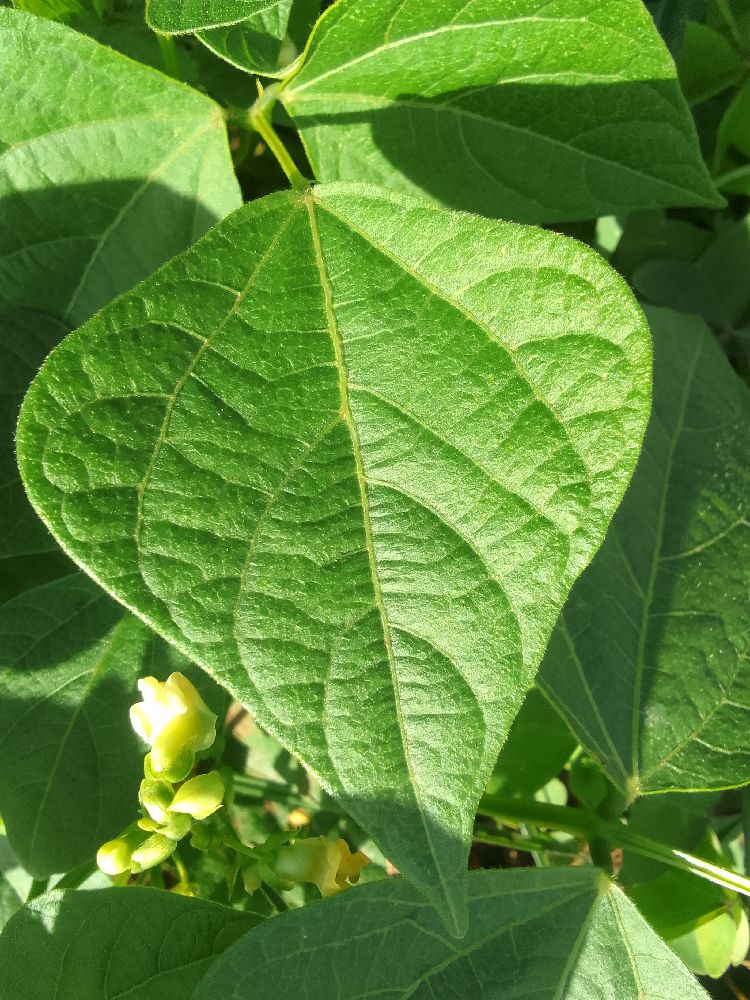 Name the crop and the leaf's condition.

common bean, healthy
